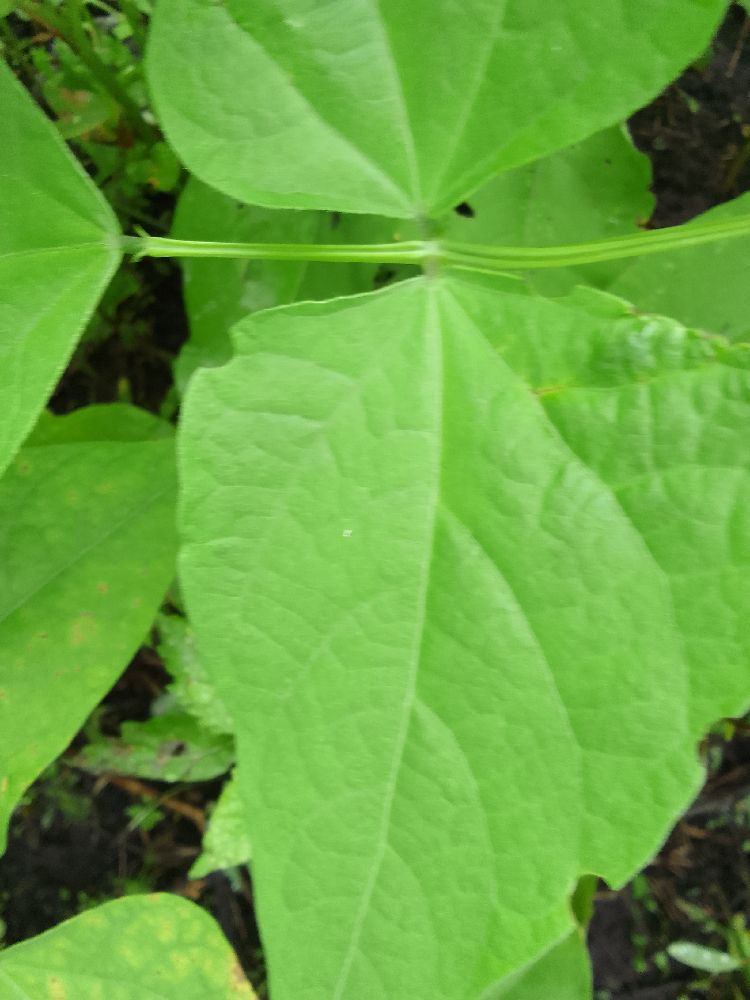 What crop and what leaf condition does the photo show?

common bean, healthy
